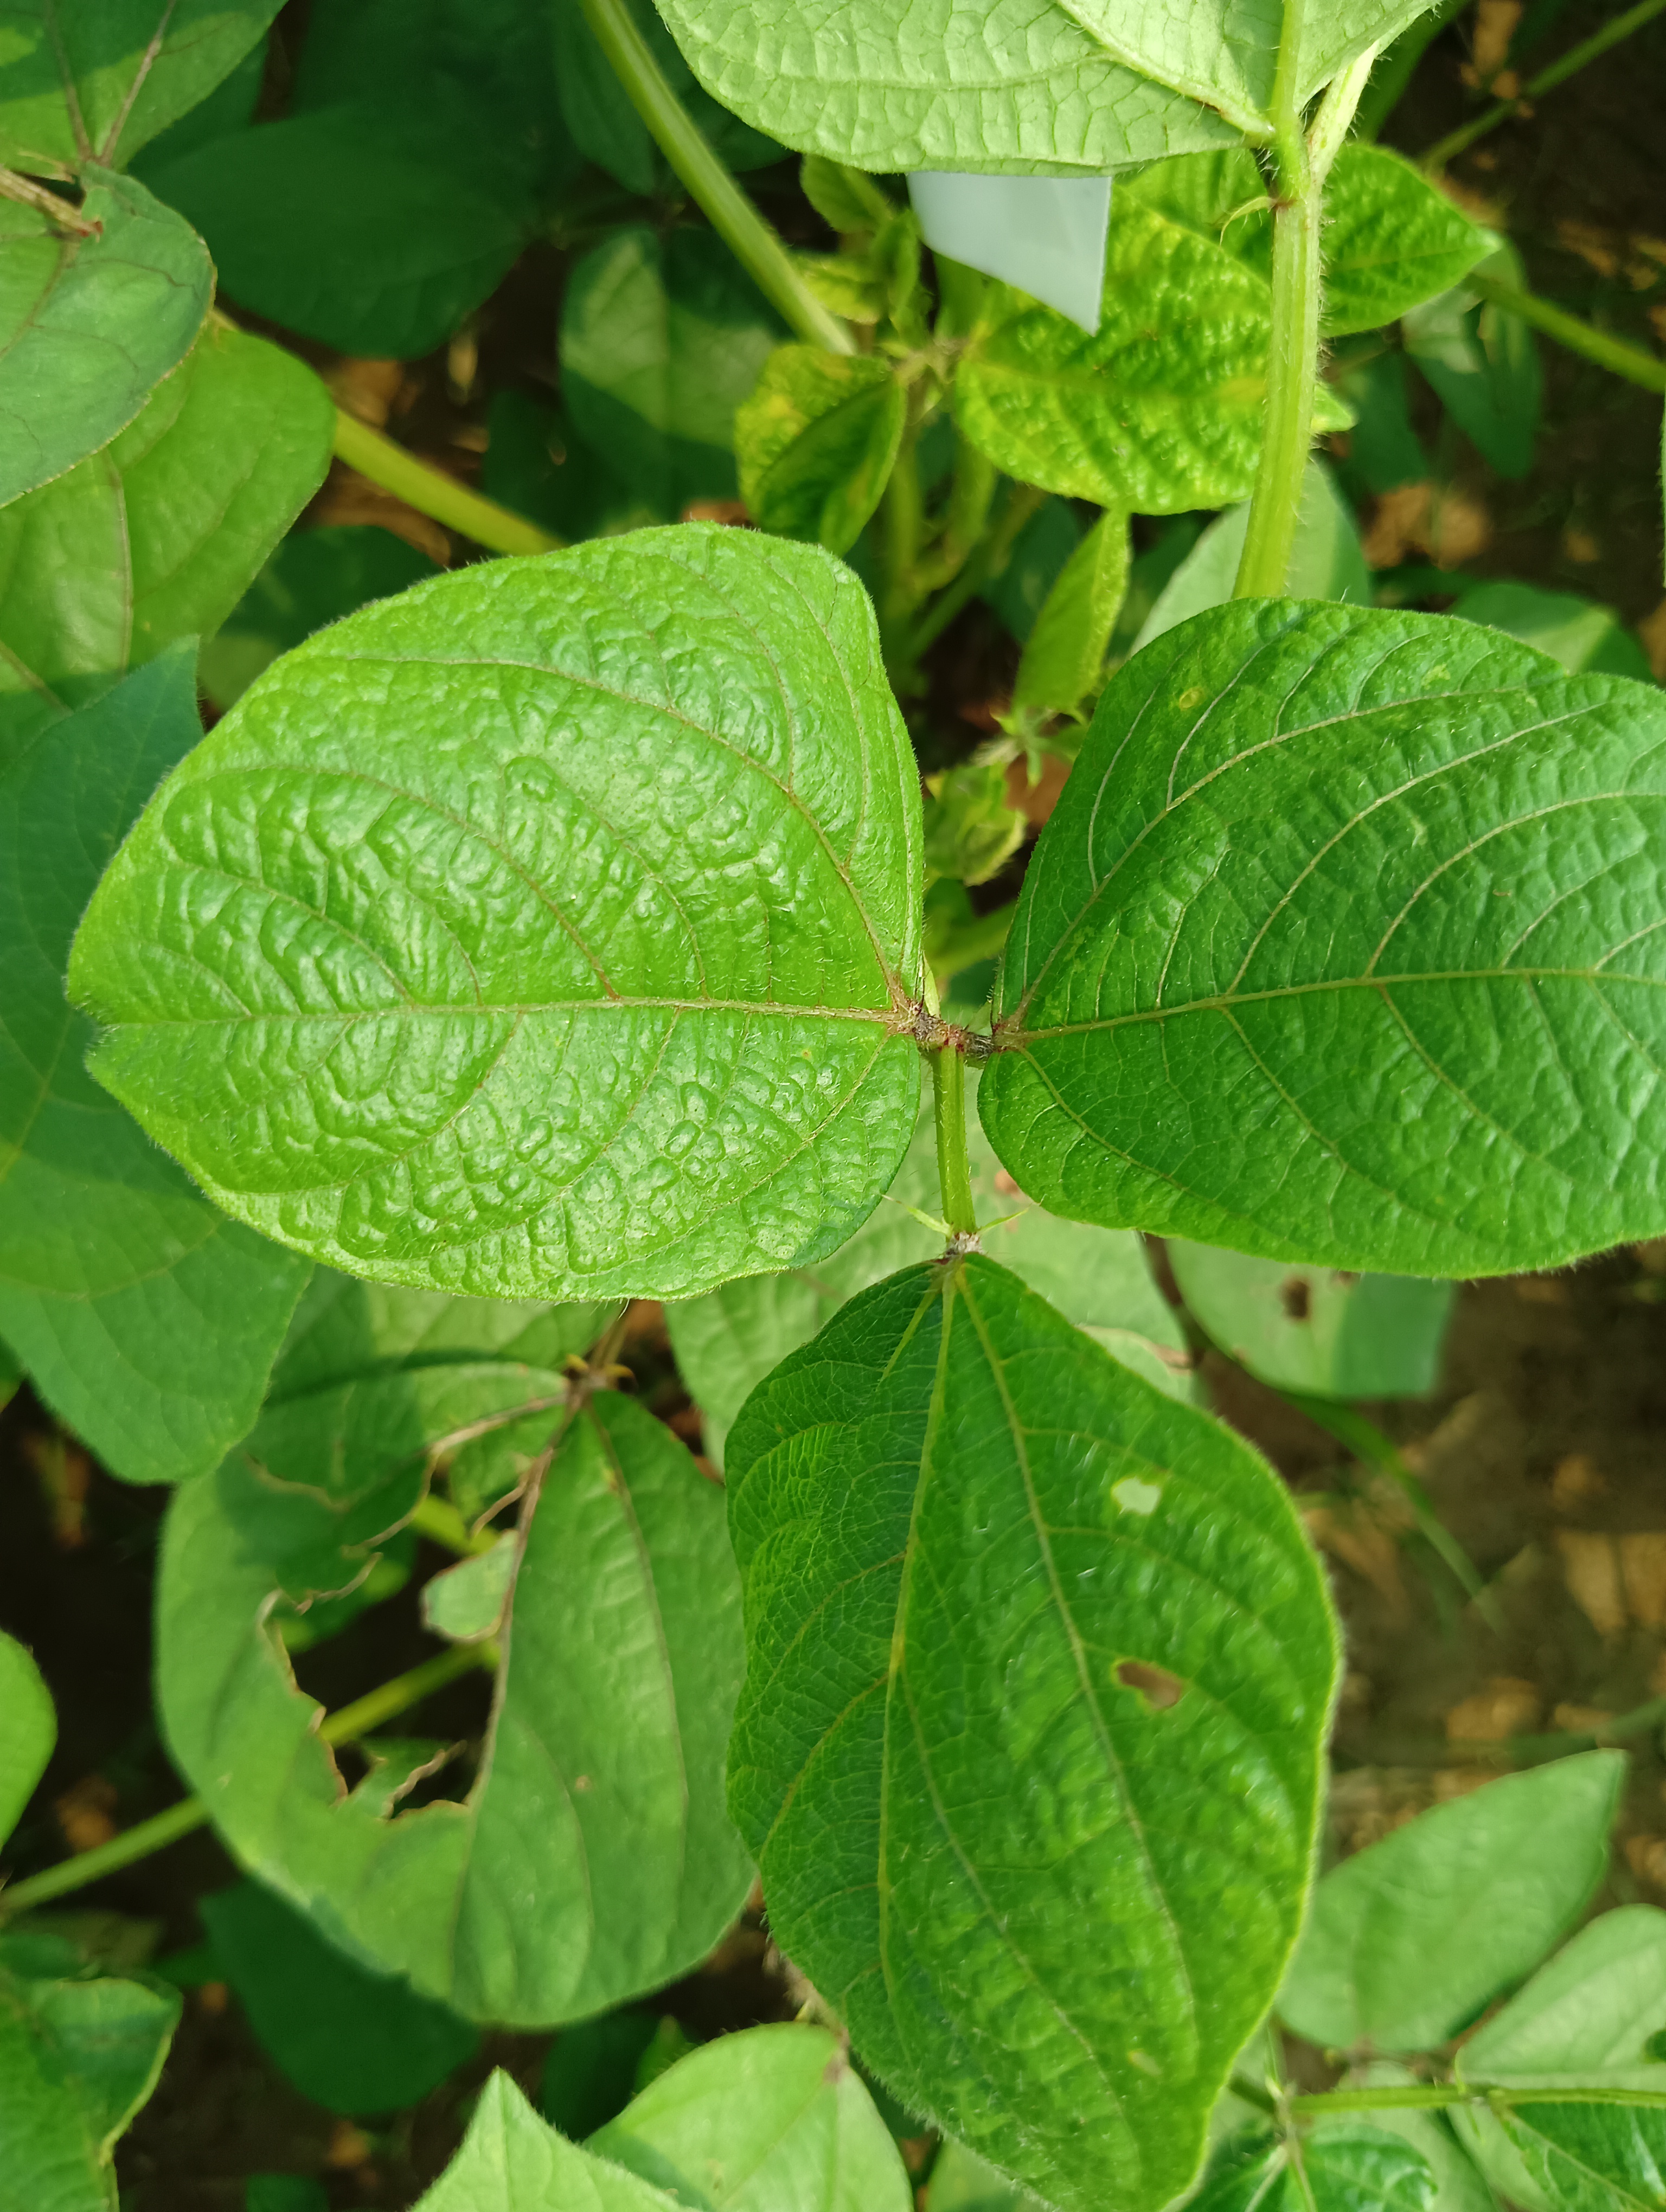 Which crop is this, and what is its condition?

mungbean, healthy
